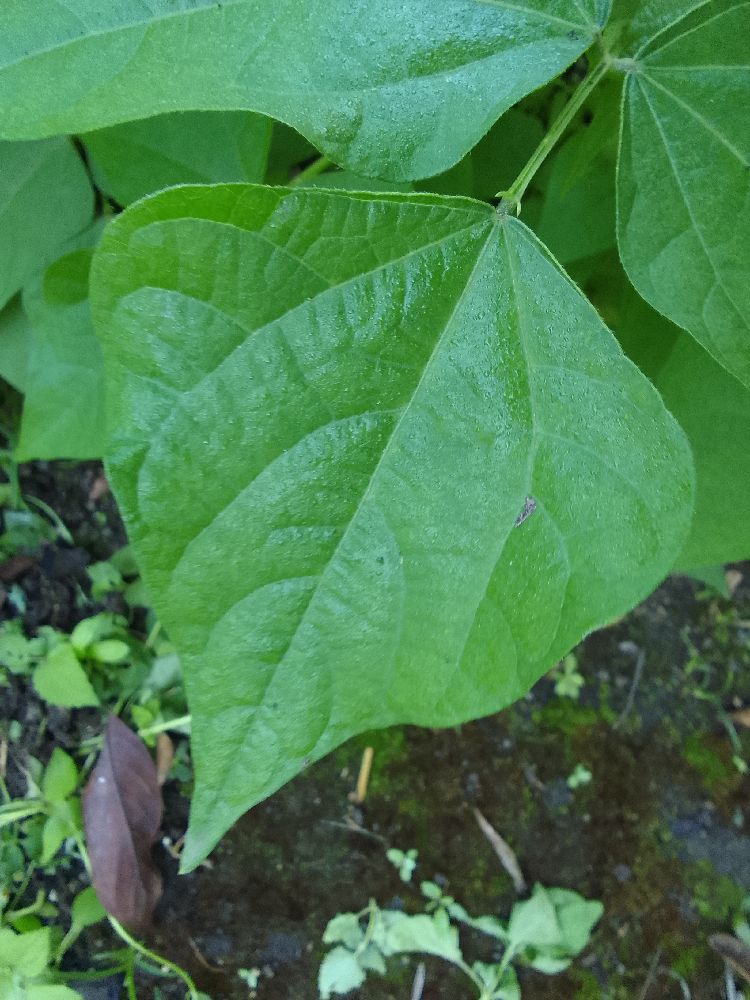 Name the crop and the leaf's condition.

common bean, healthy
